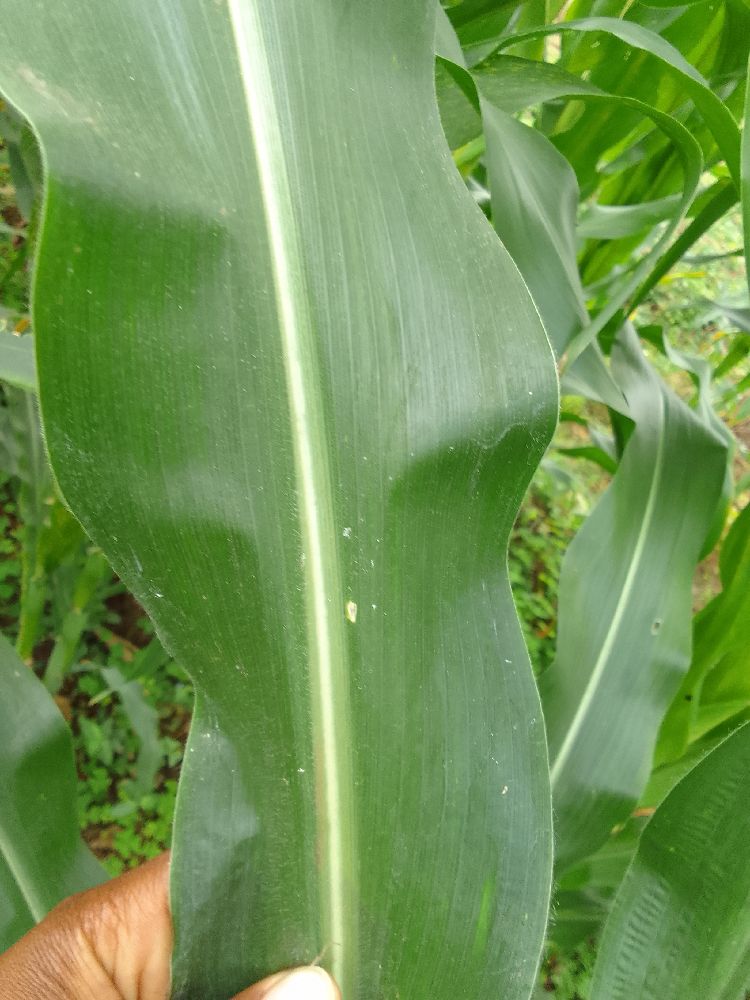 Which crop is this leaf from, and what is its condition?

maize, healthy
